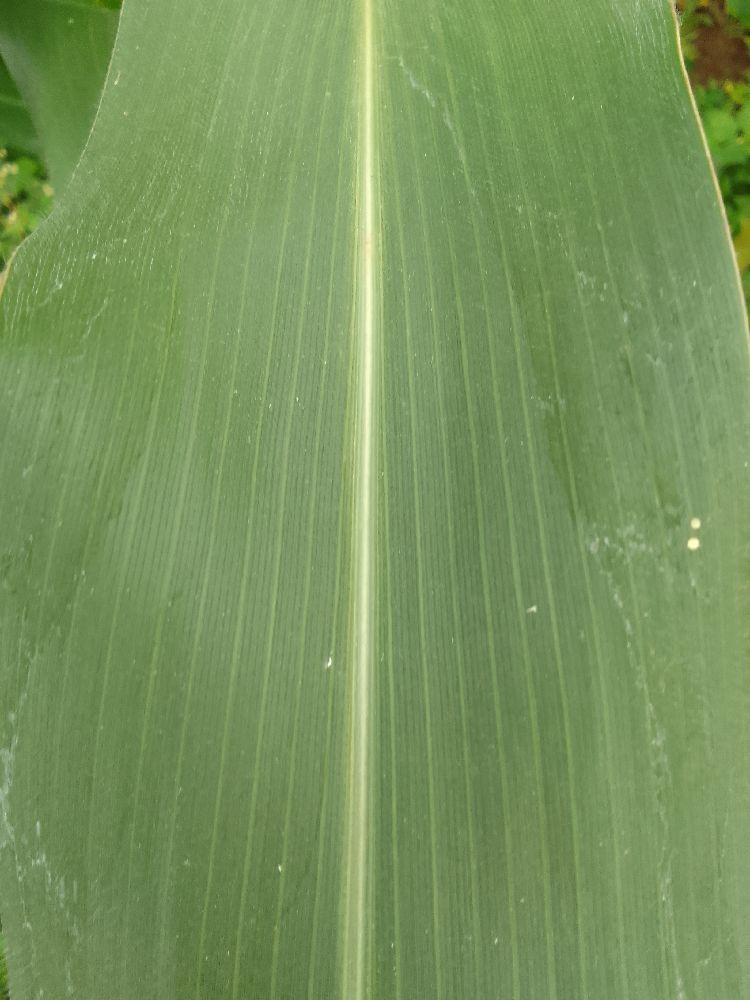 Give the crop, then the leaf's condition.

maize, healthy
